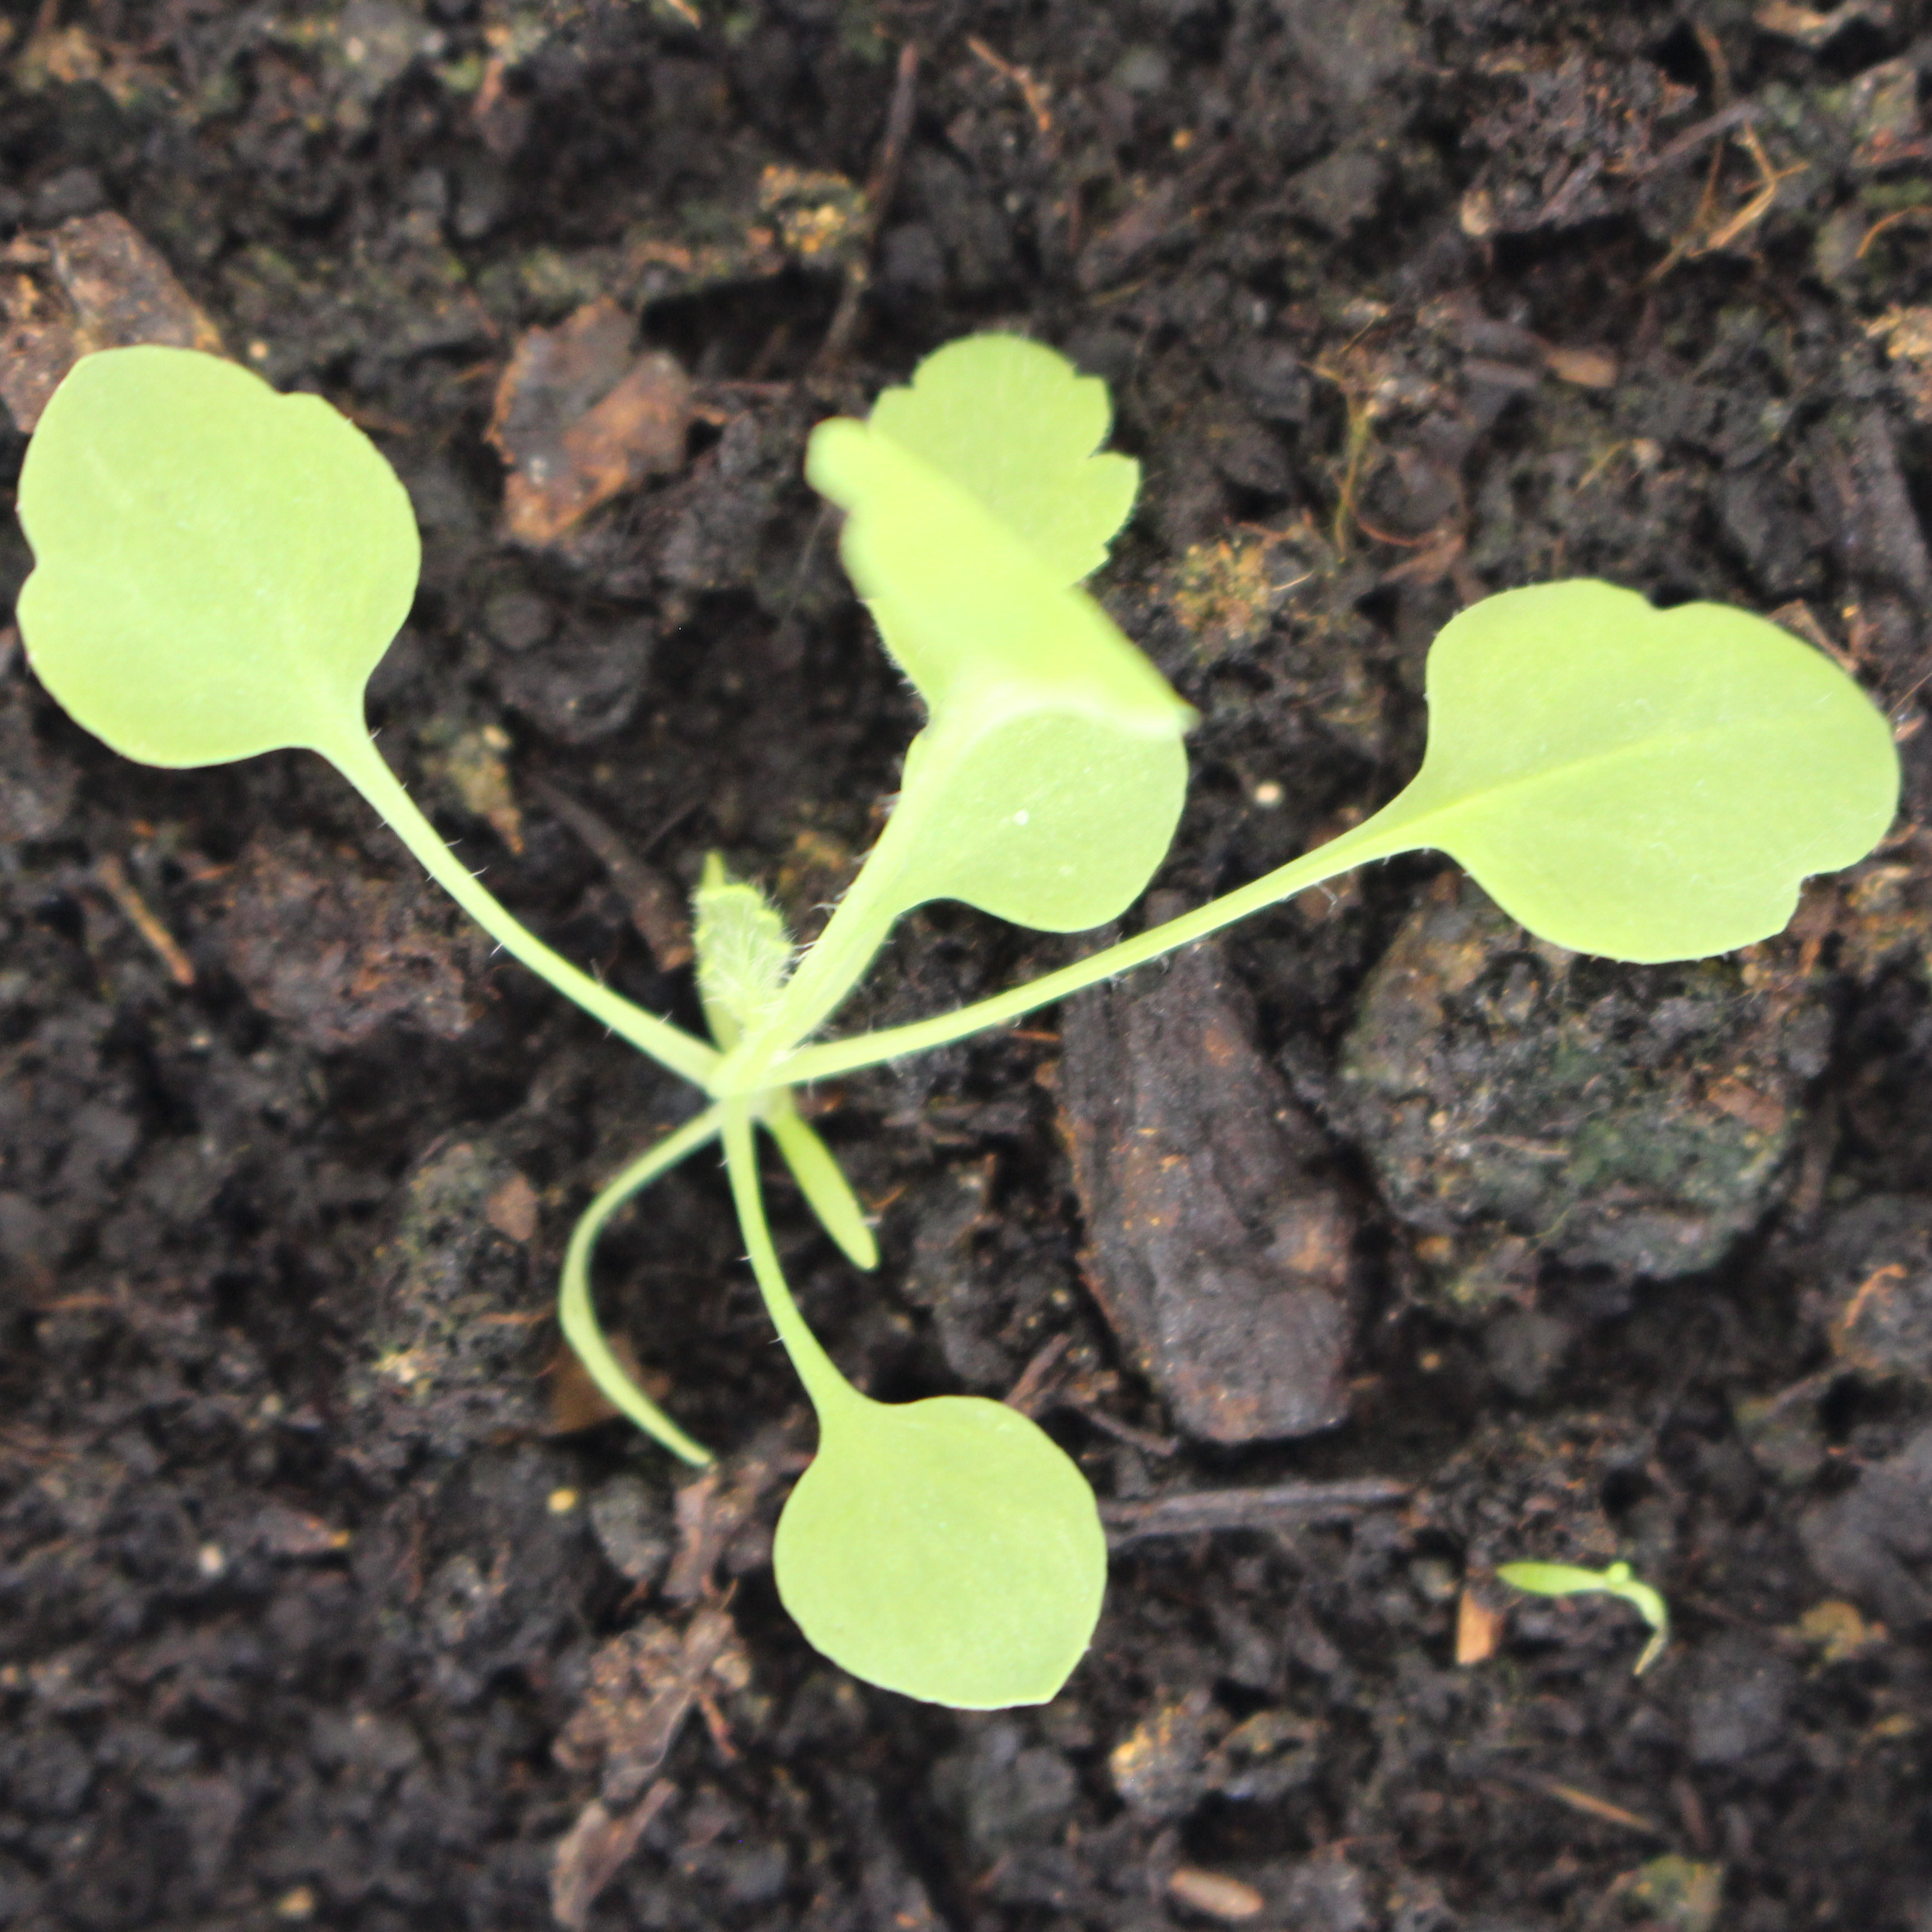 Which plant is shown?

Papaver rhoeas
